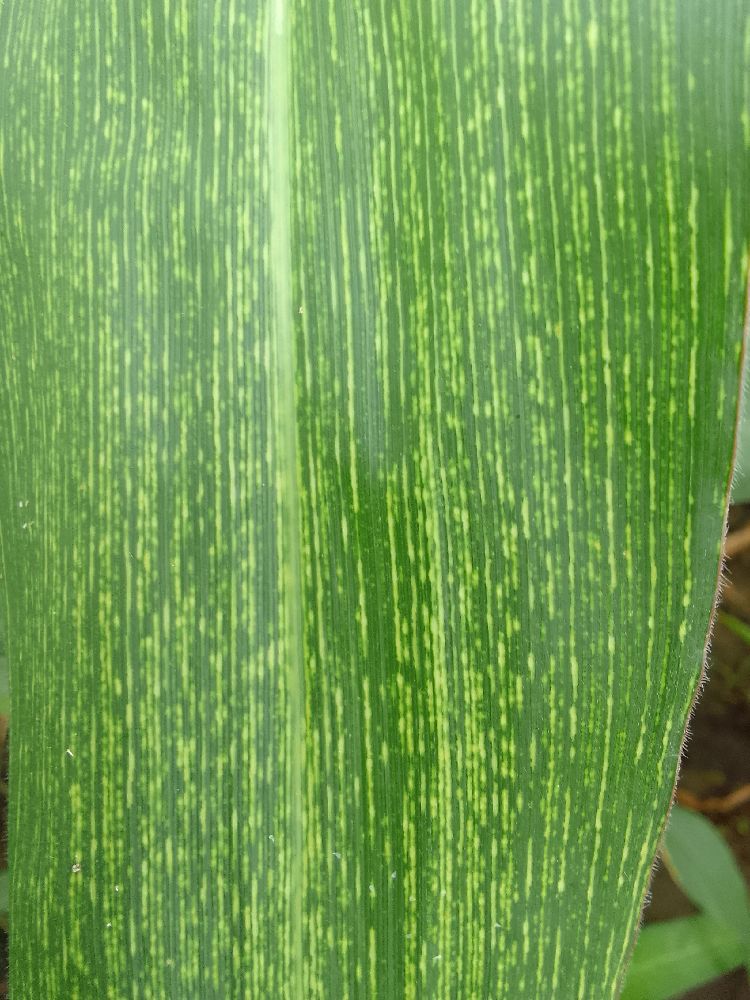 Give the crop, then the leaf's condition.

maize, maize streak virus
